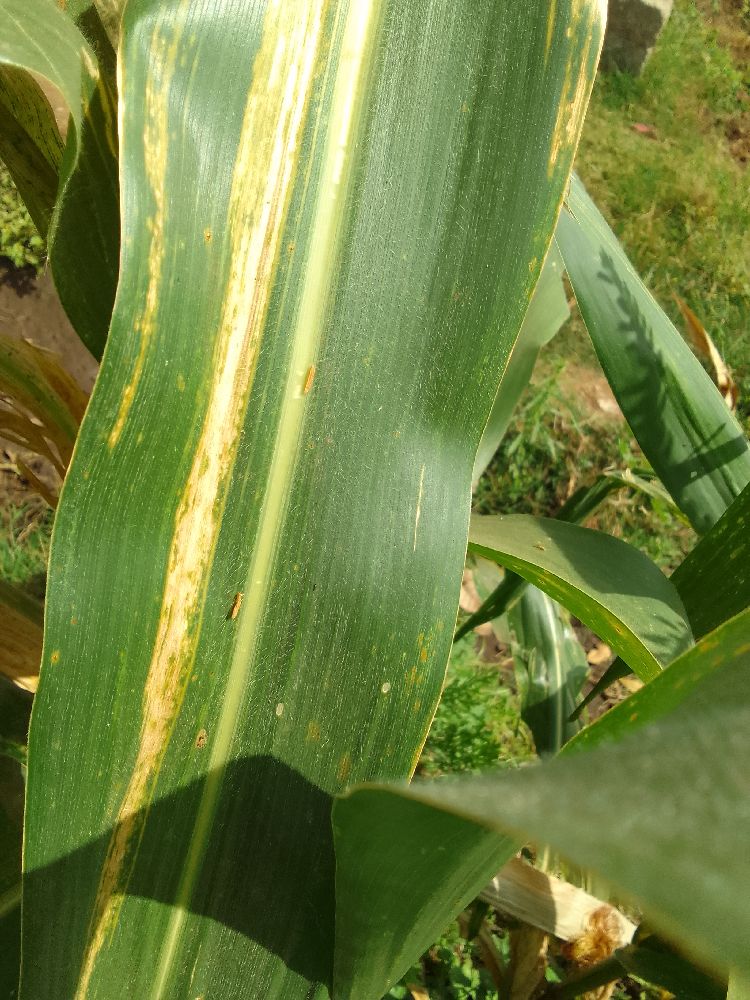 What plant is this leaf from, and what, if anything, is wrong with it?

maize, maize lethal necrosis
